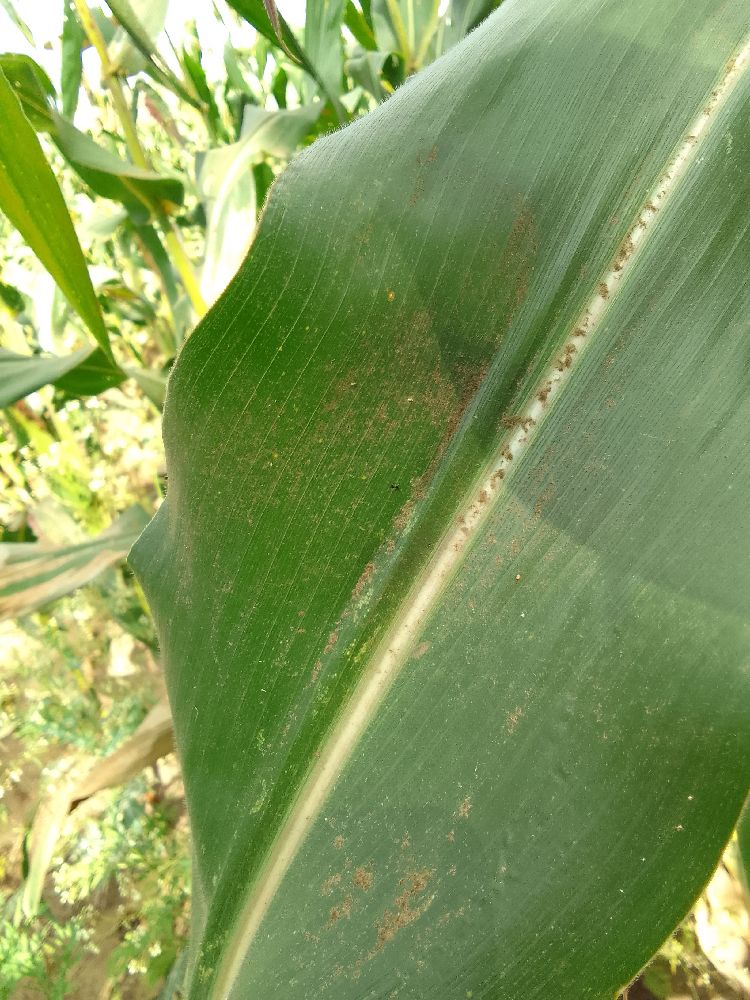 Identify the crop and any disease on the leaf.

maize, healthy
